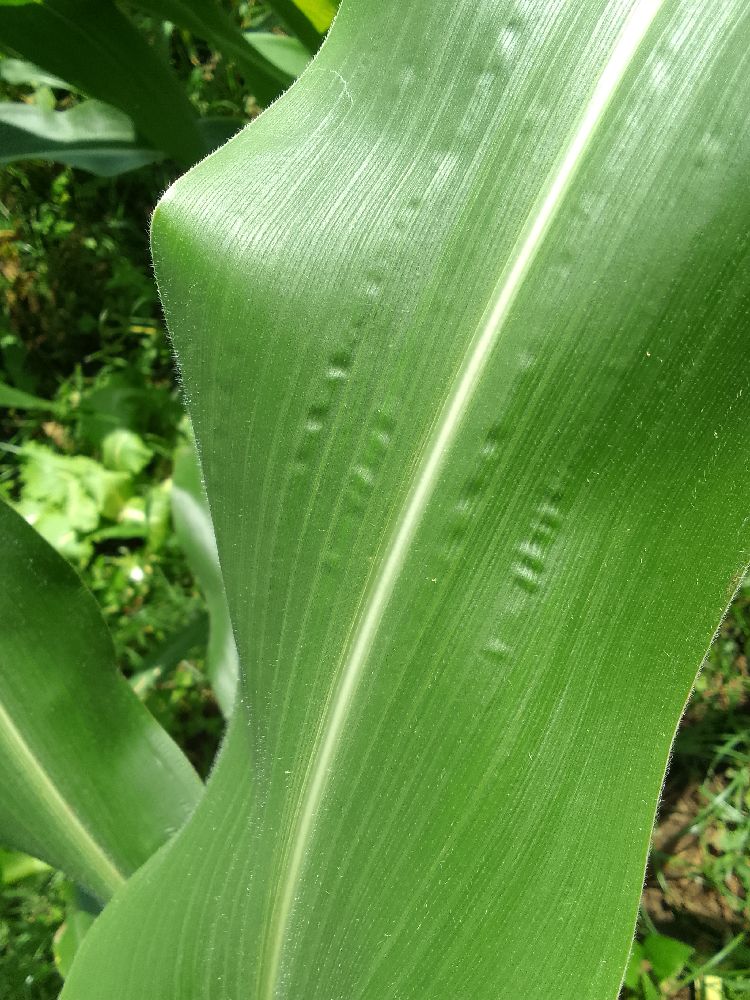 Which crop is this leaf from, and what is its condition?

maize, healthy
